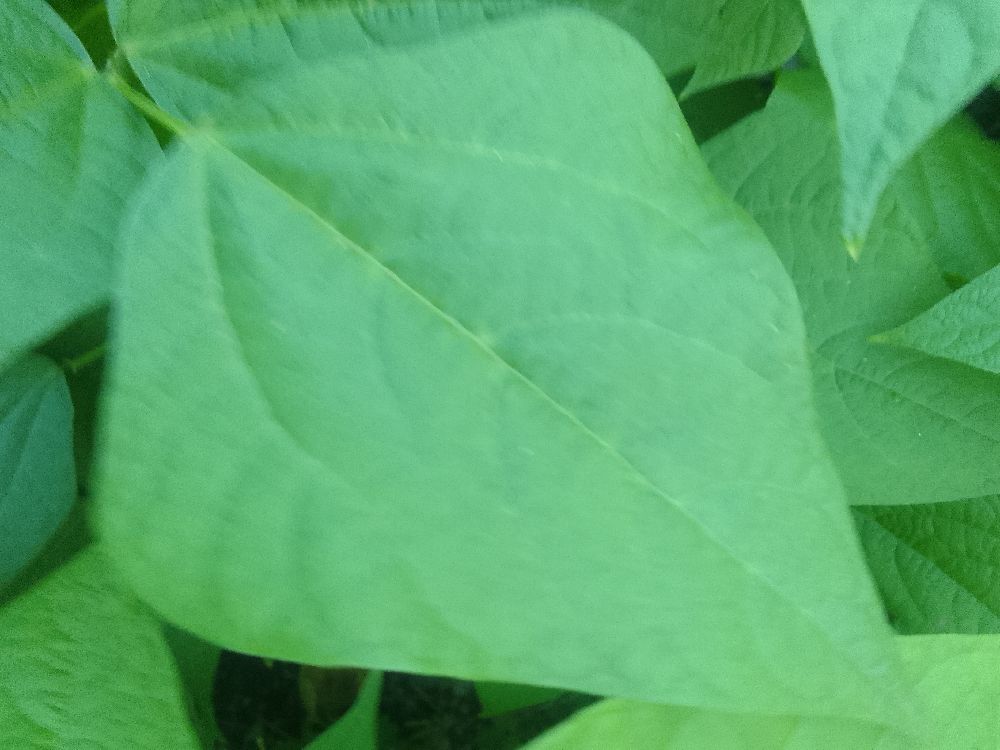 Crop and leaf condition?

common bean, healthy
